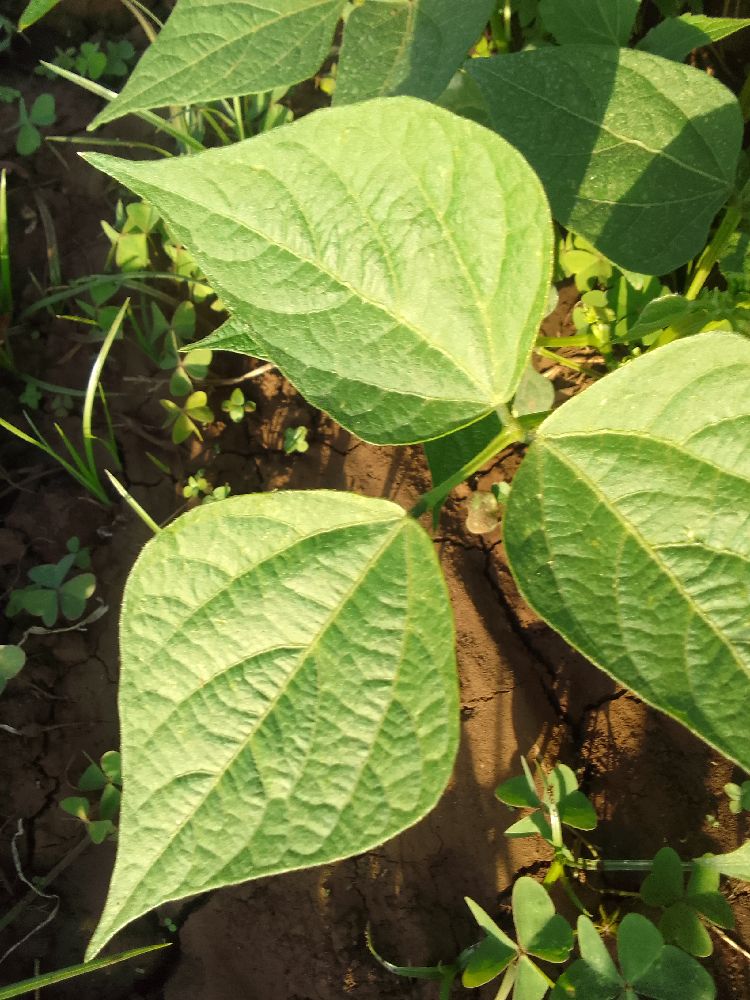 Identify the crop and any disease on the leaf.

common bean, healthy
